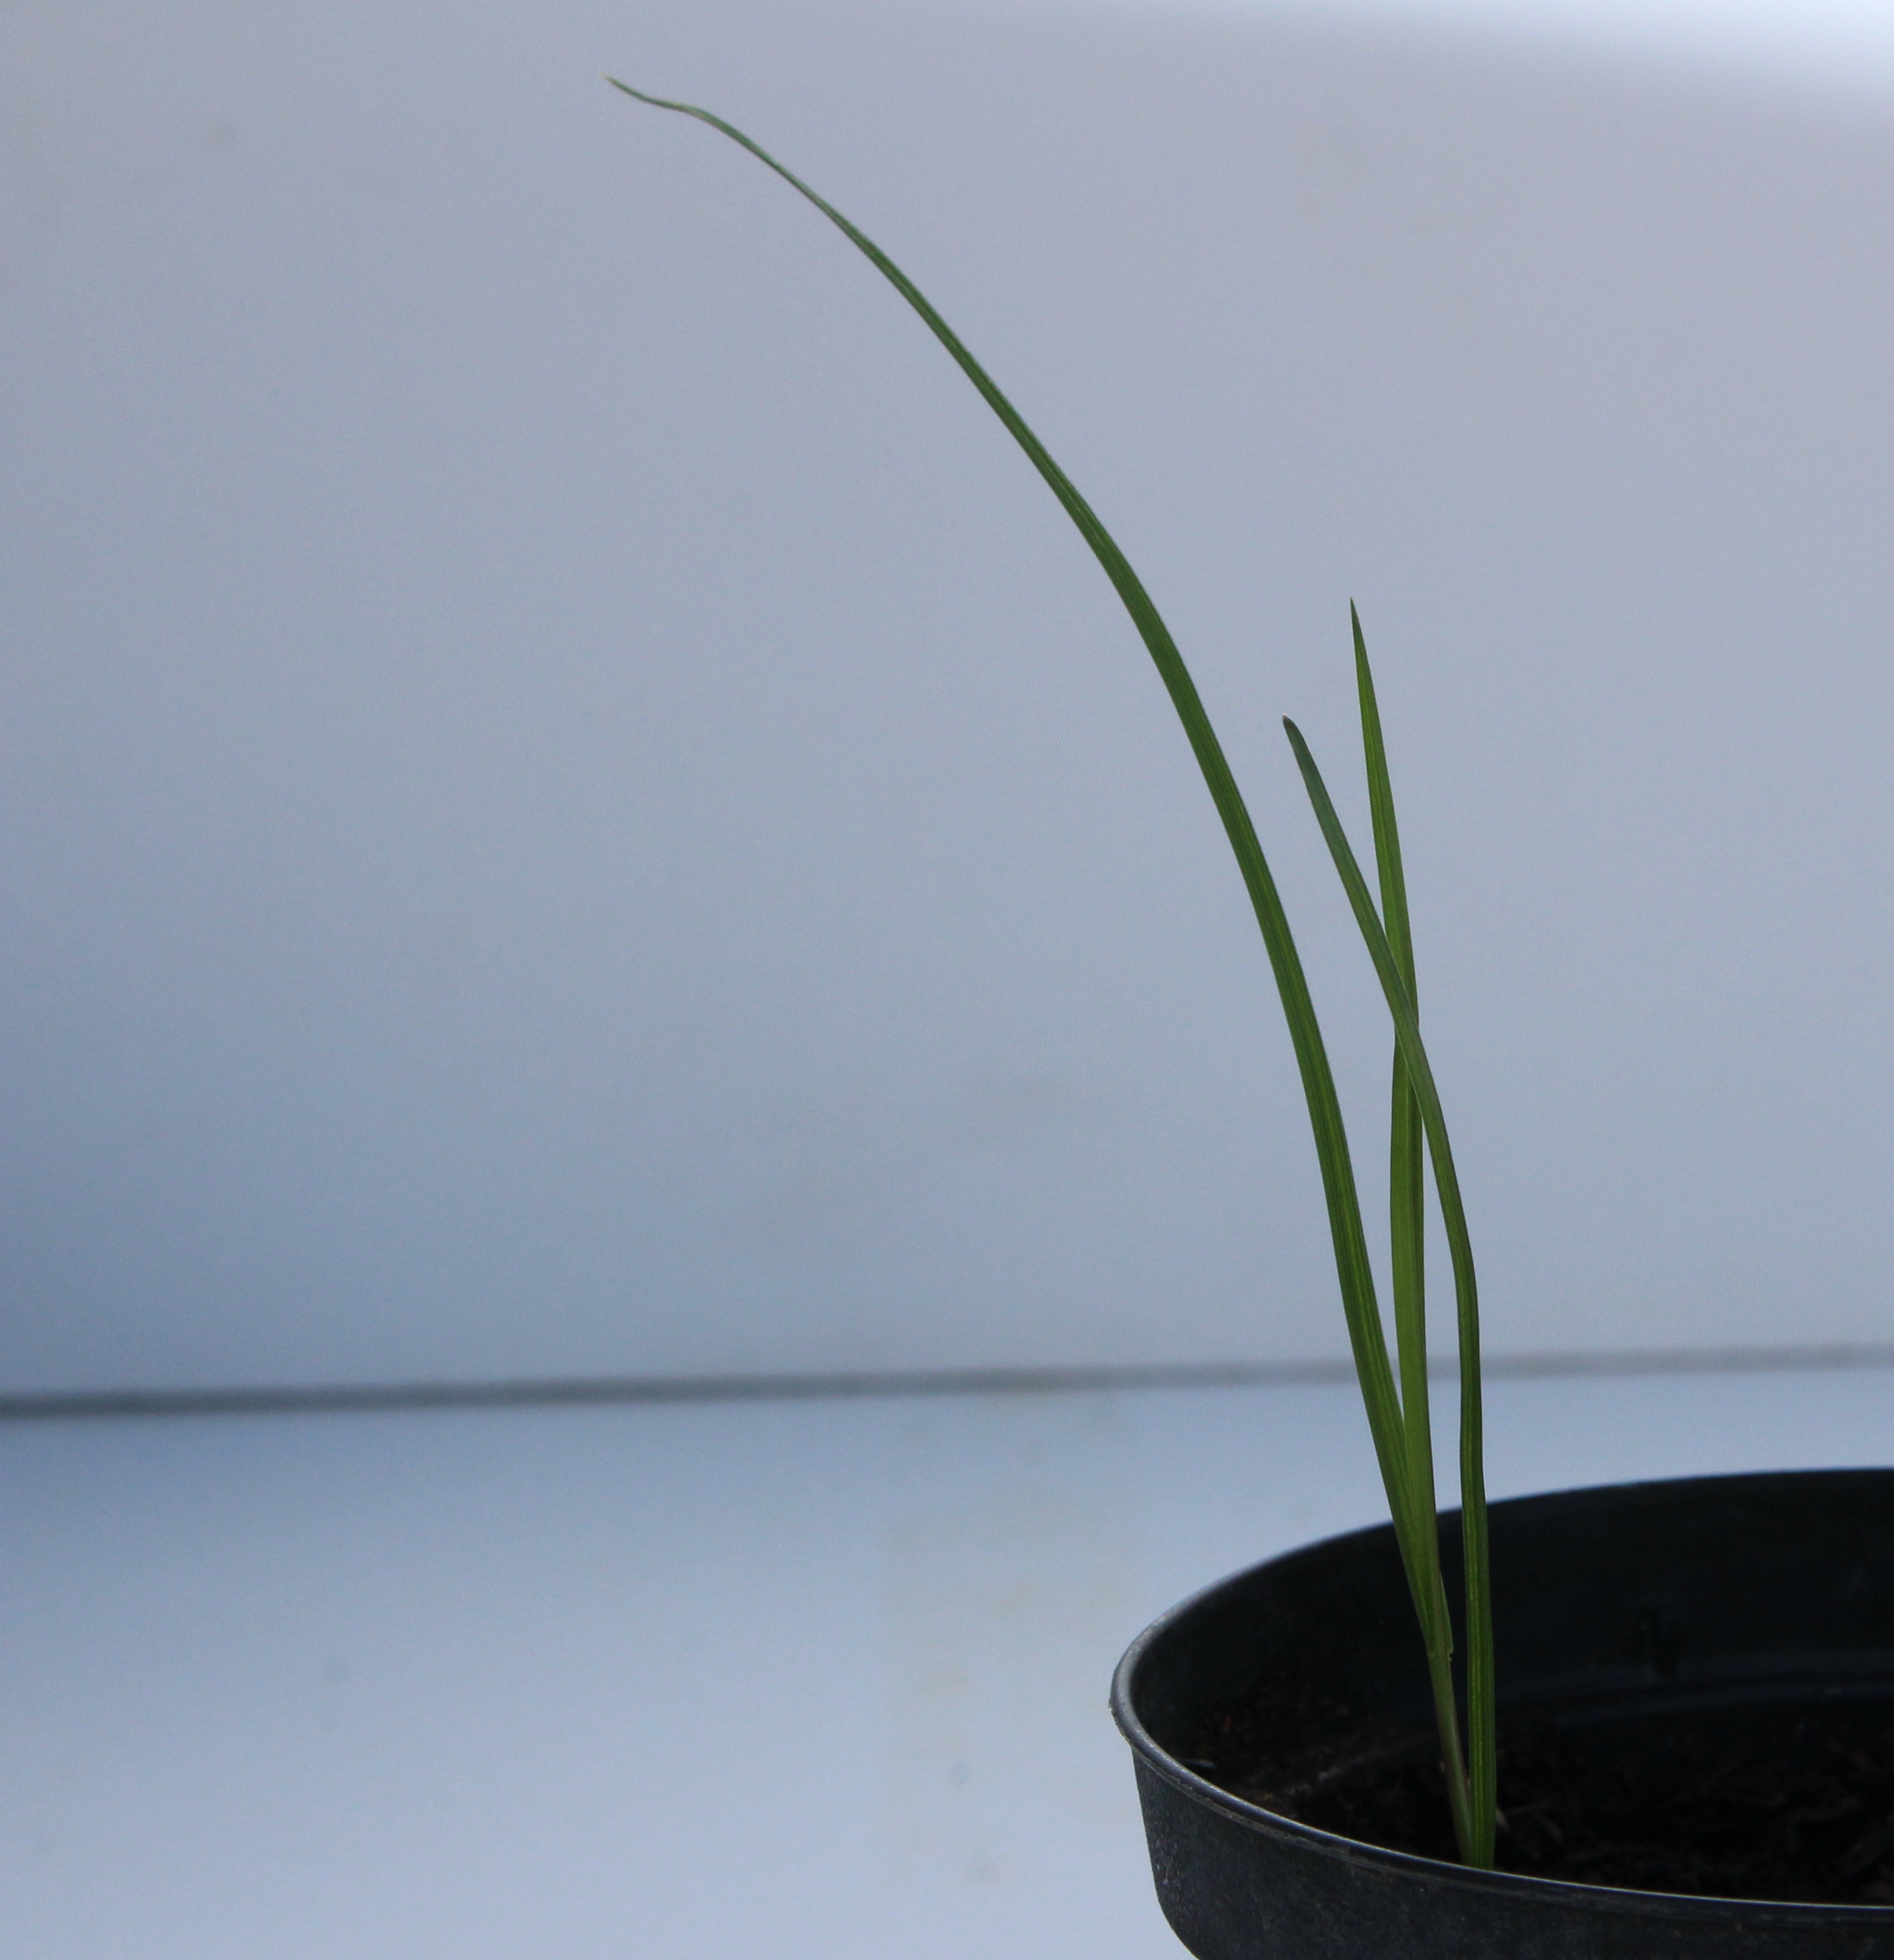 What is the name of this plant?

Lolium multiflorum
